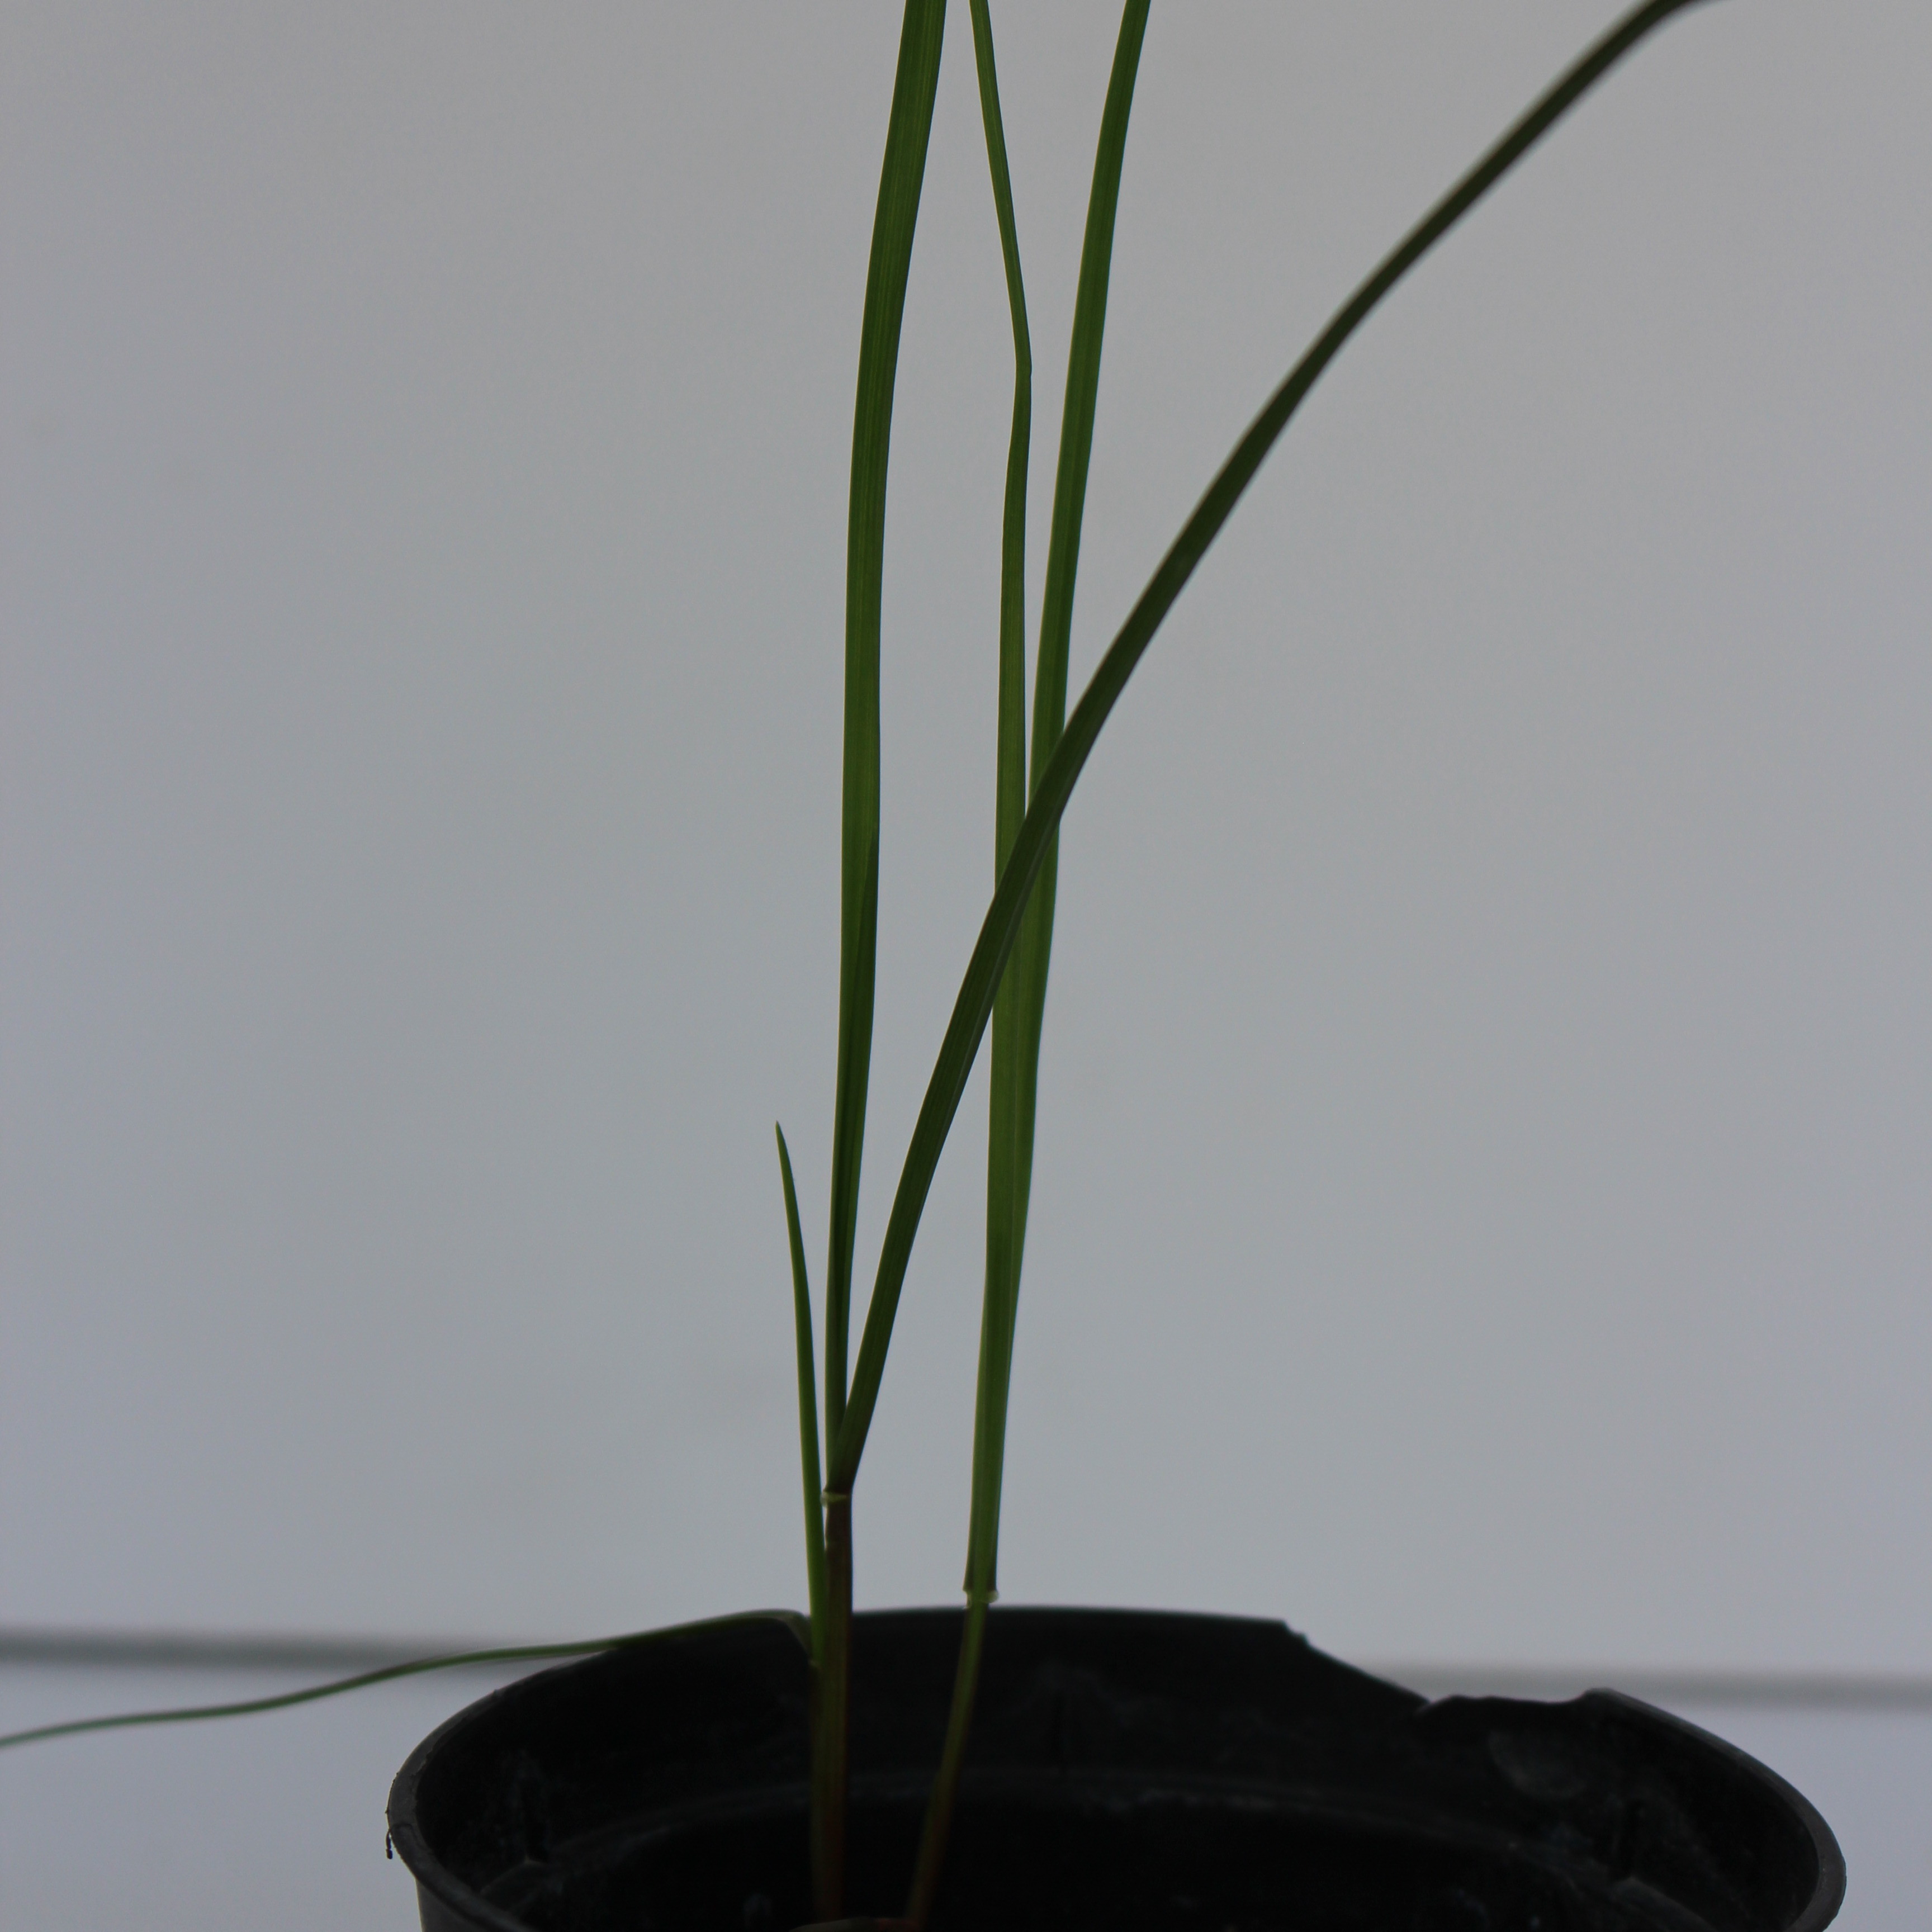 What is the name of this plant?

Lolium multiflorum
